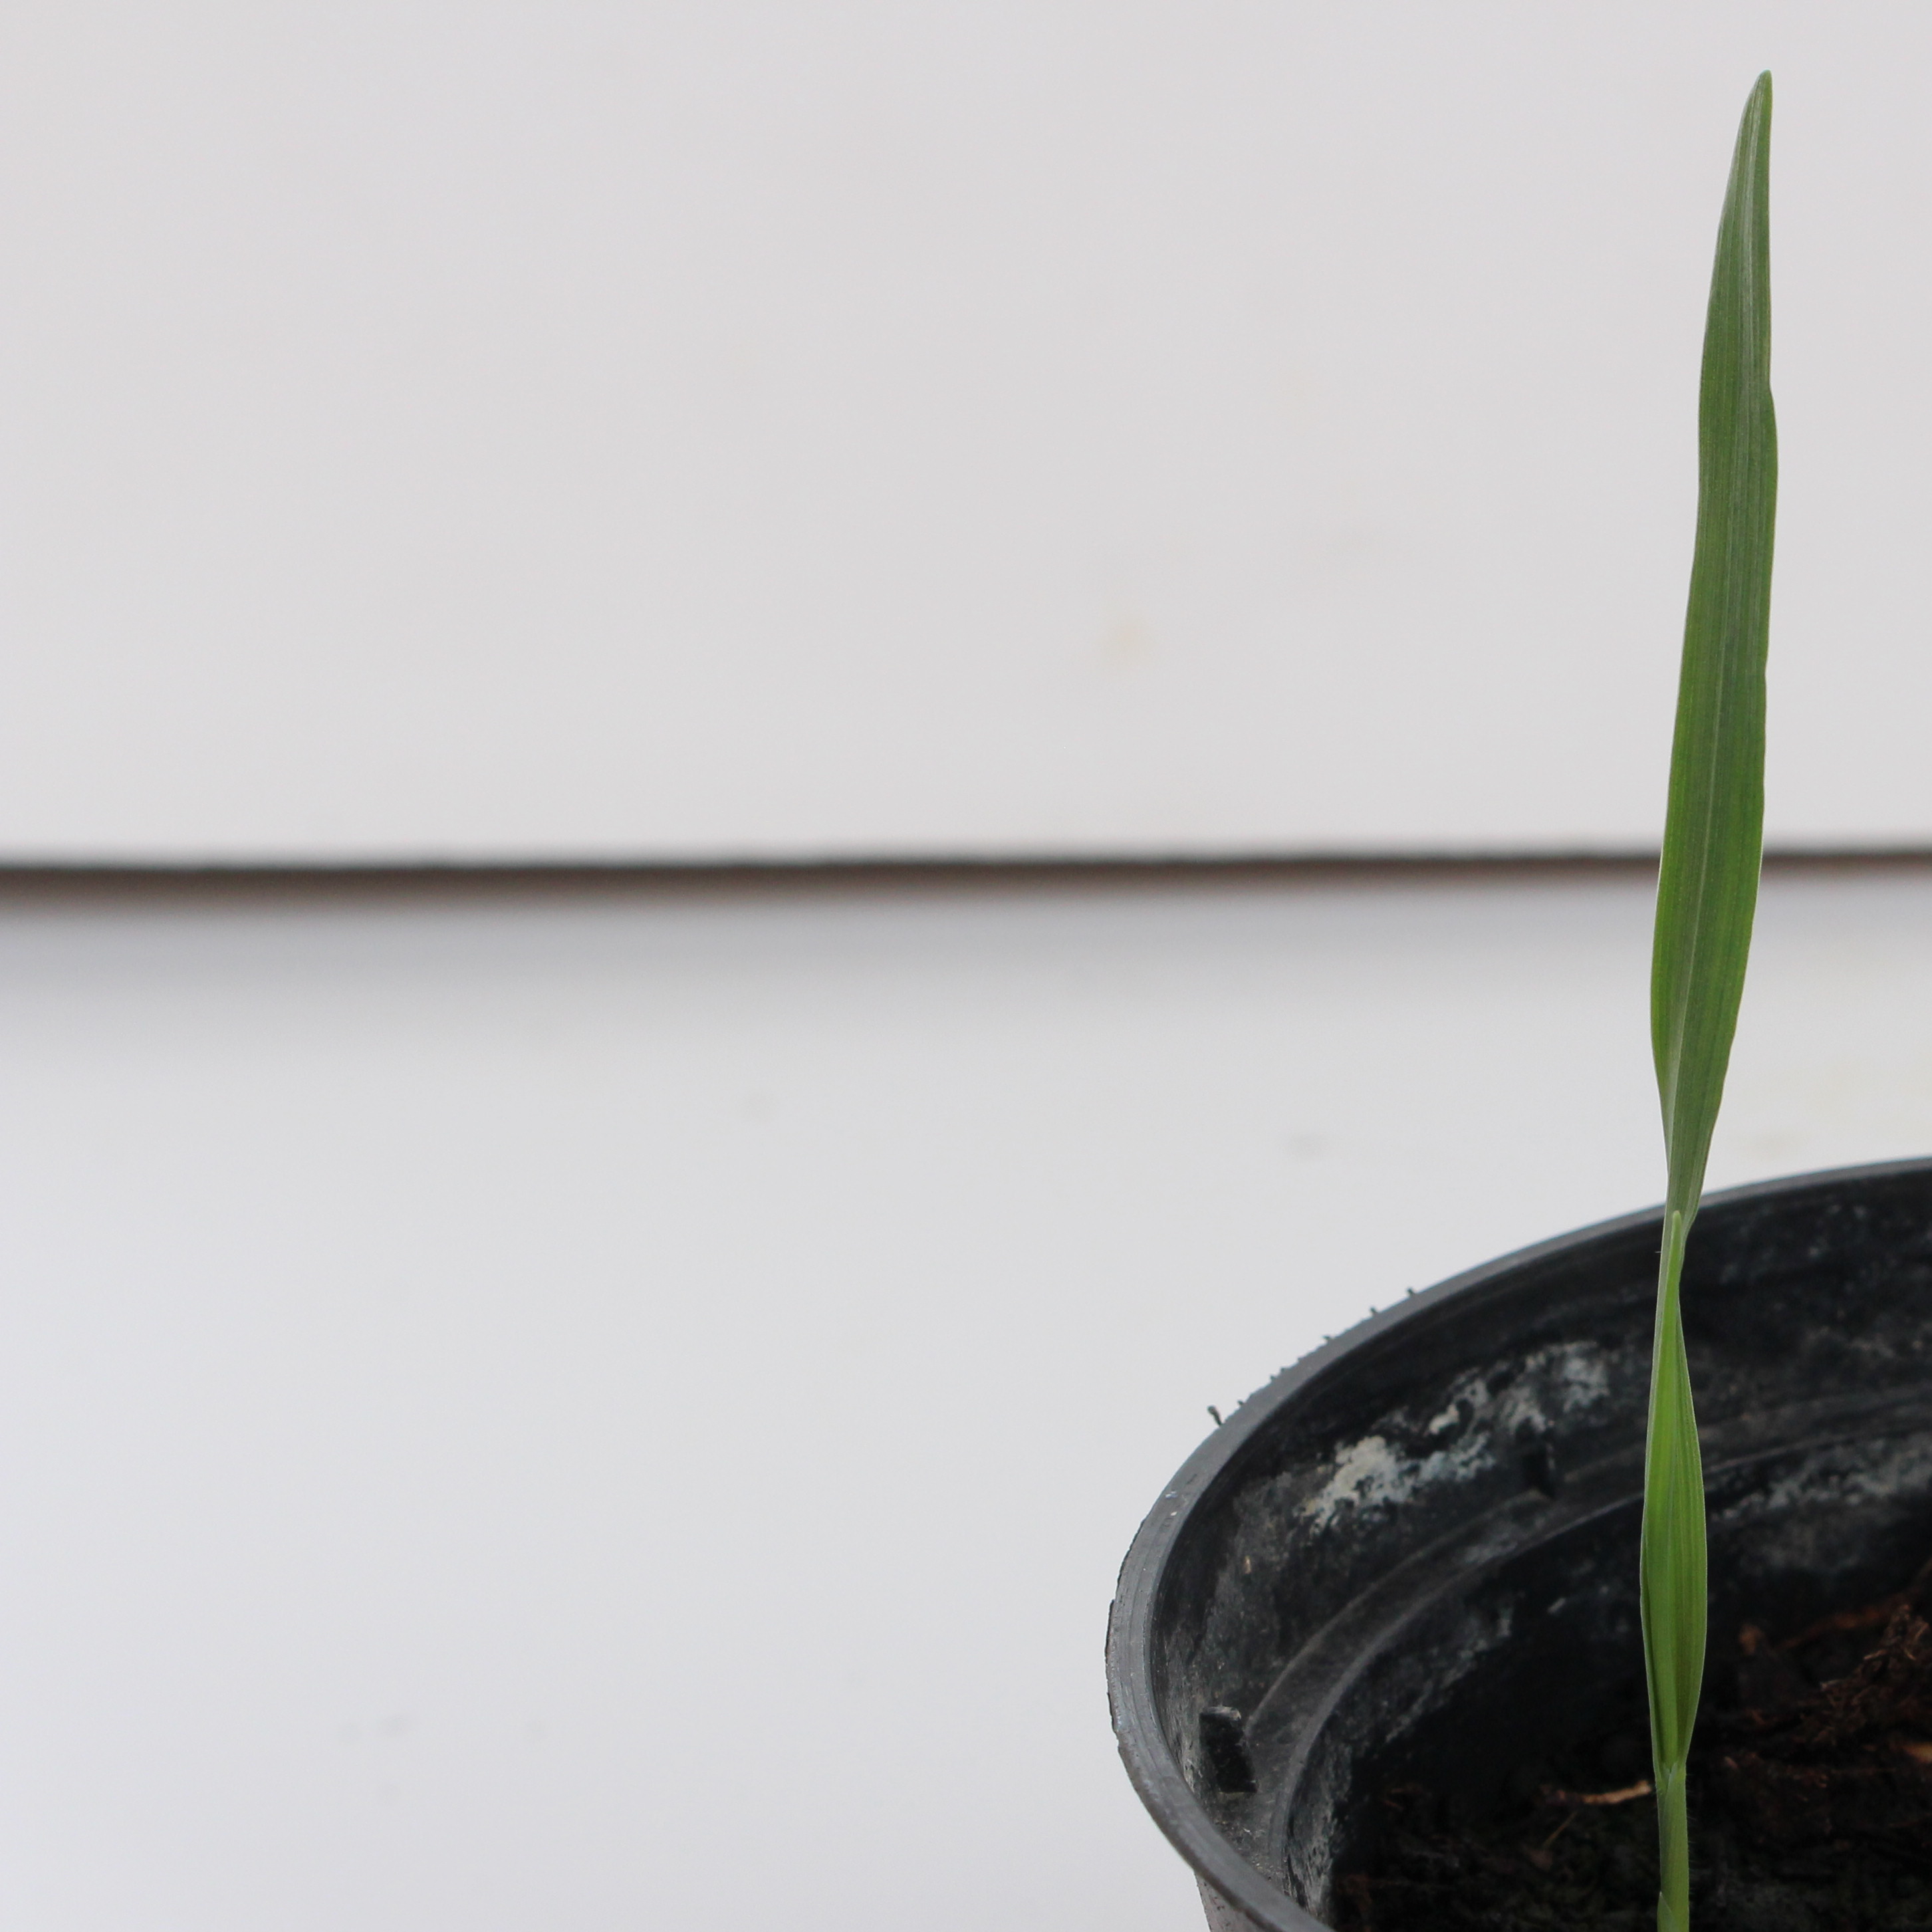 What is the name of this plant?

Avena sterilis
